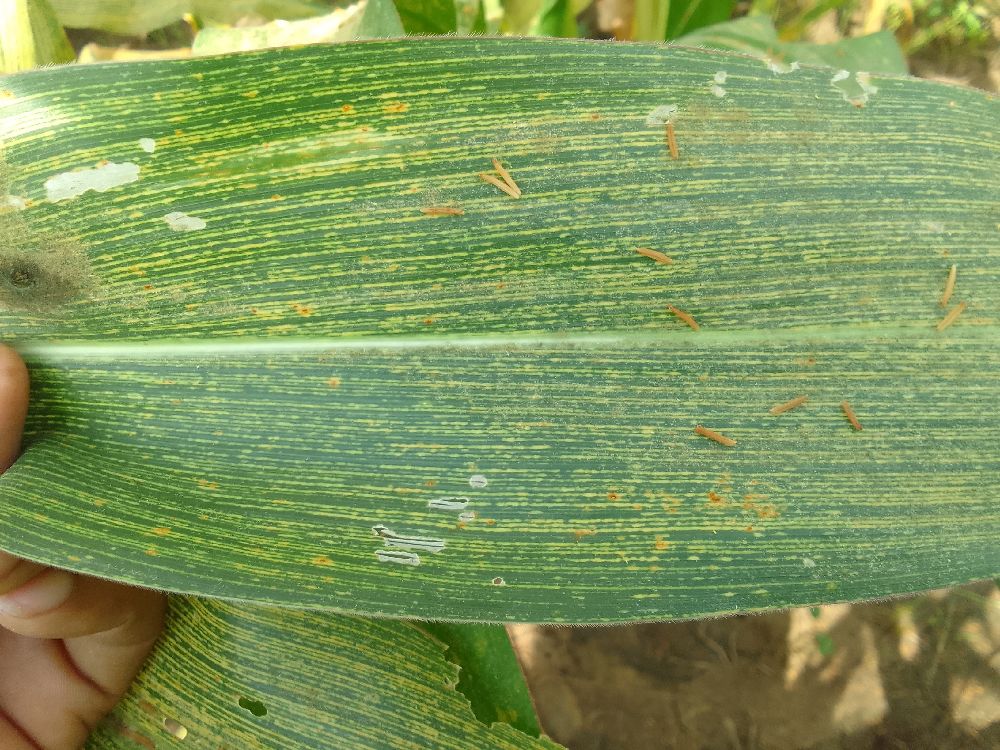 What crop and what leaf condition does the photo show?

maize, maize streak virus
